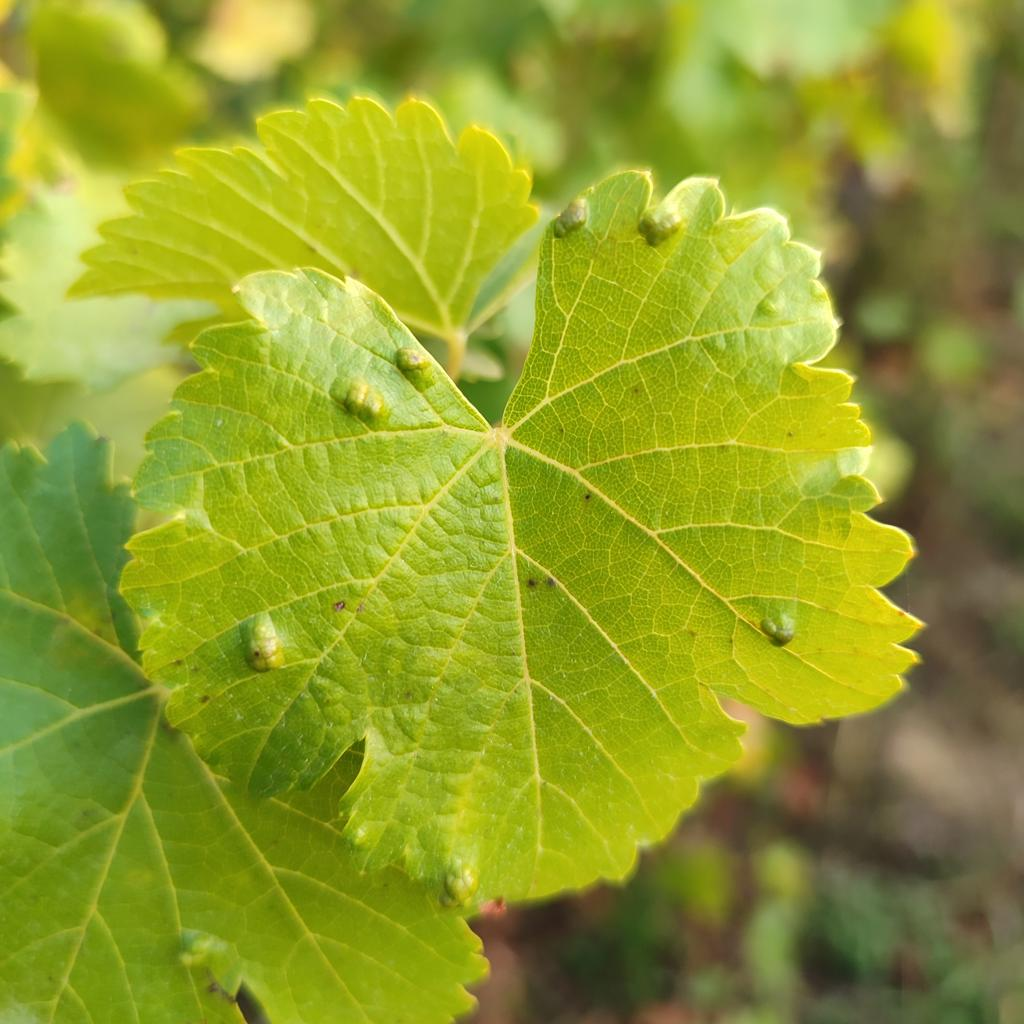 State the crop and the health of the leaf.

grapevine, erineum mite
